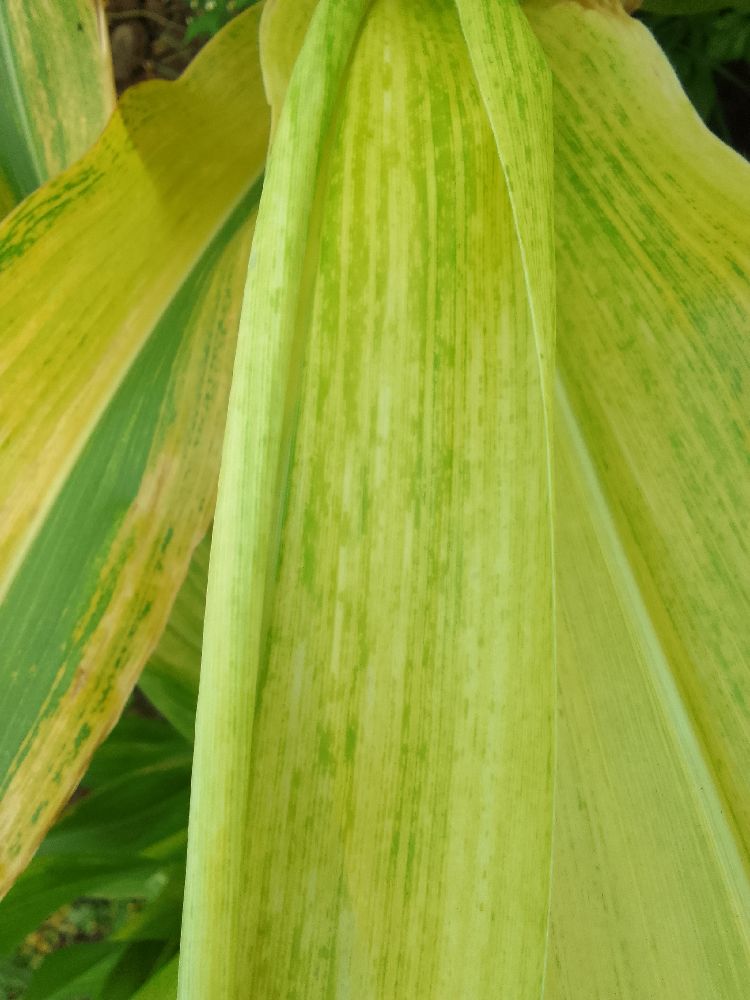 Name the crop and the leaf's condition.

maize, maize lethal necrosis
